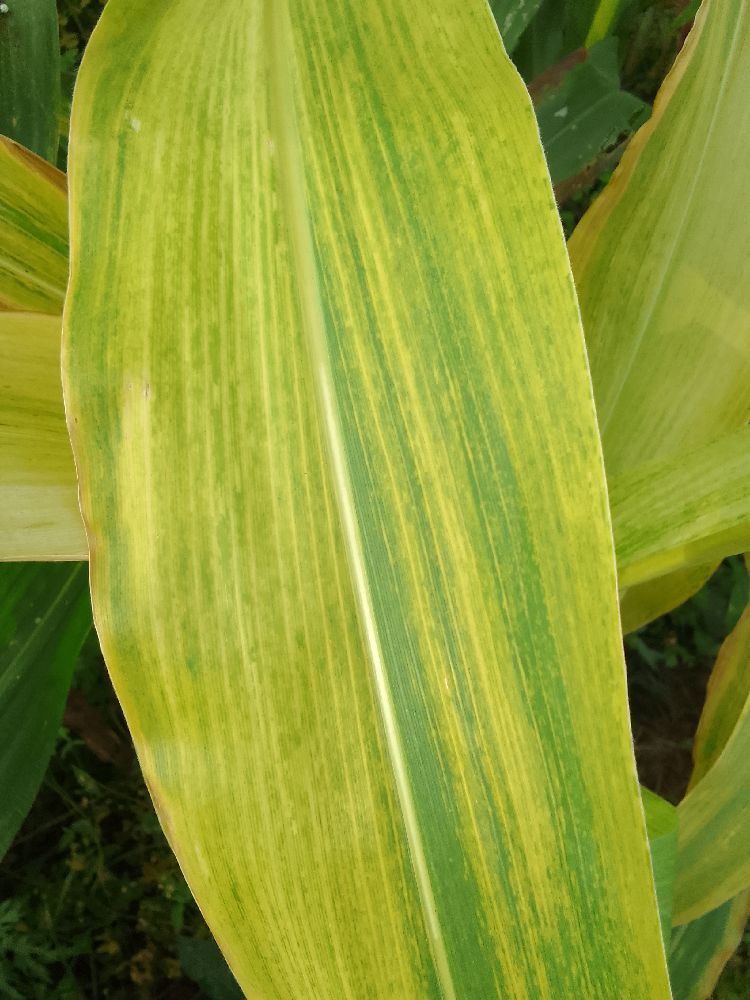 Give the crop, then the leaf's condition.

maize, maize lethal necrosis
